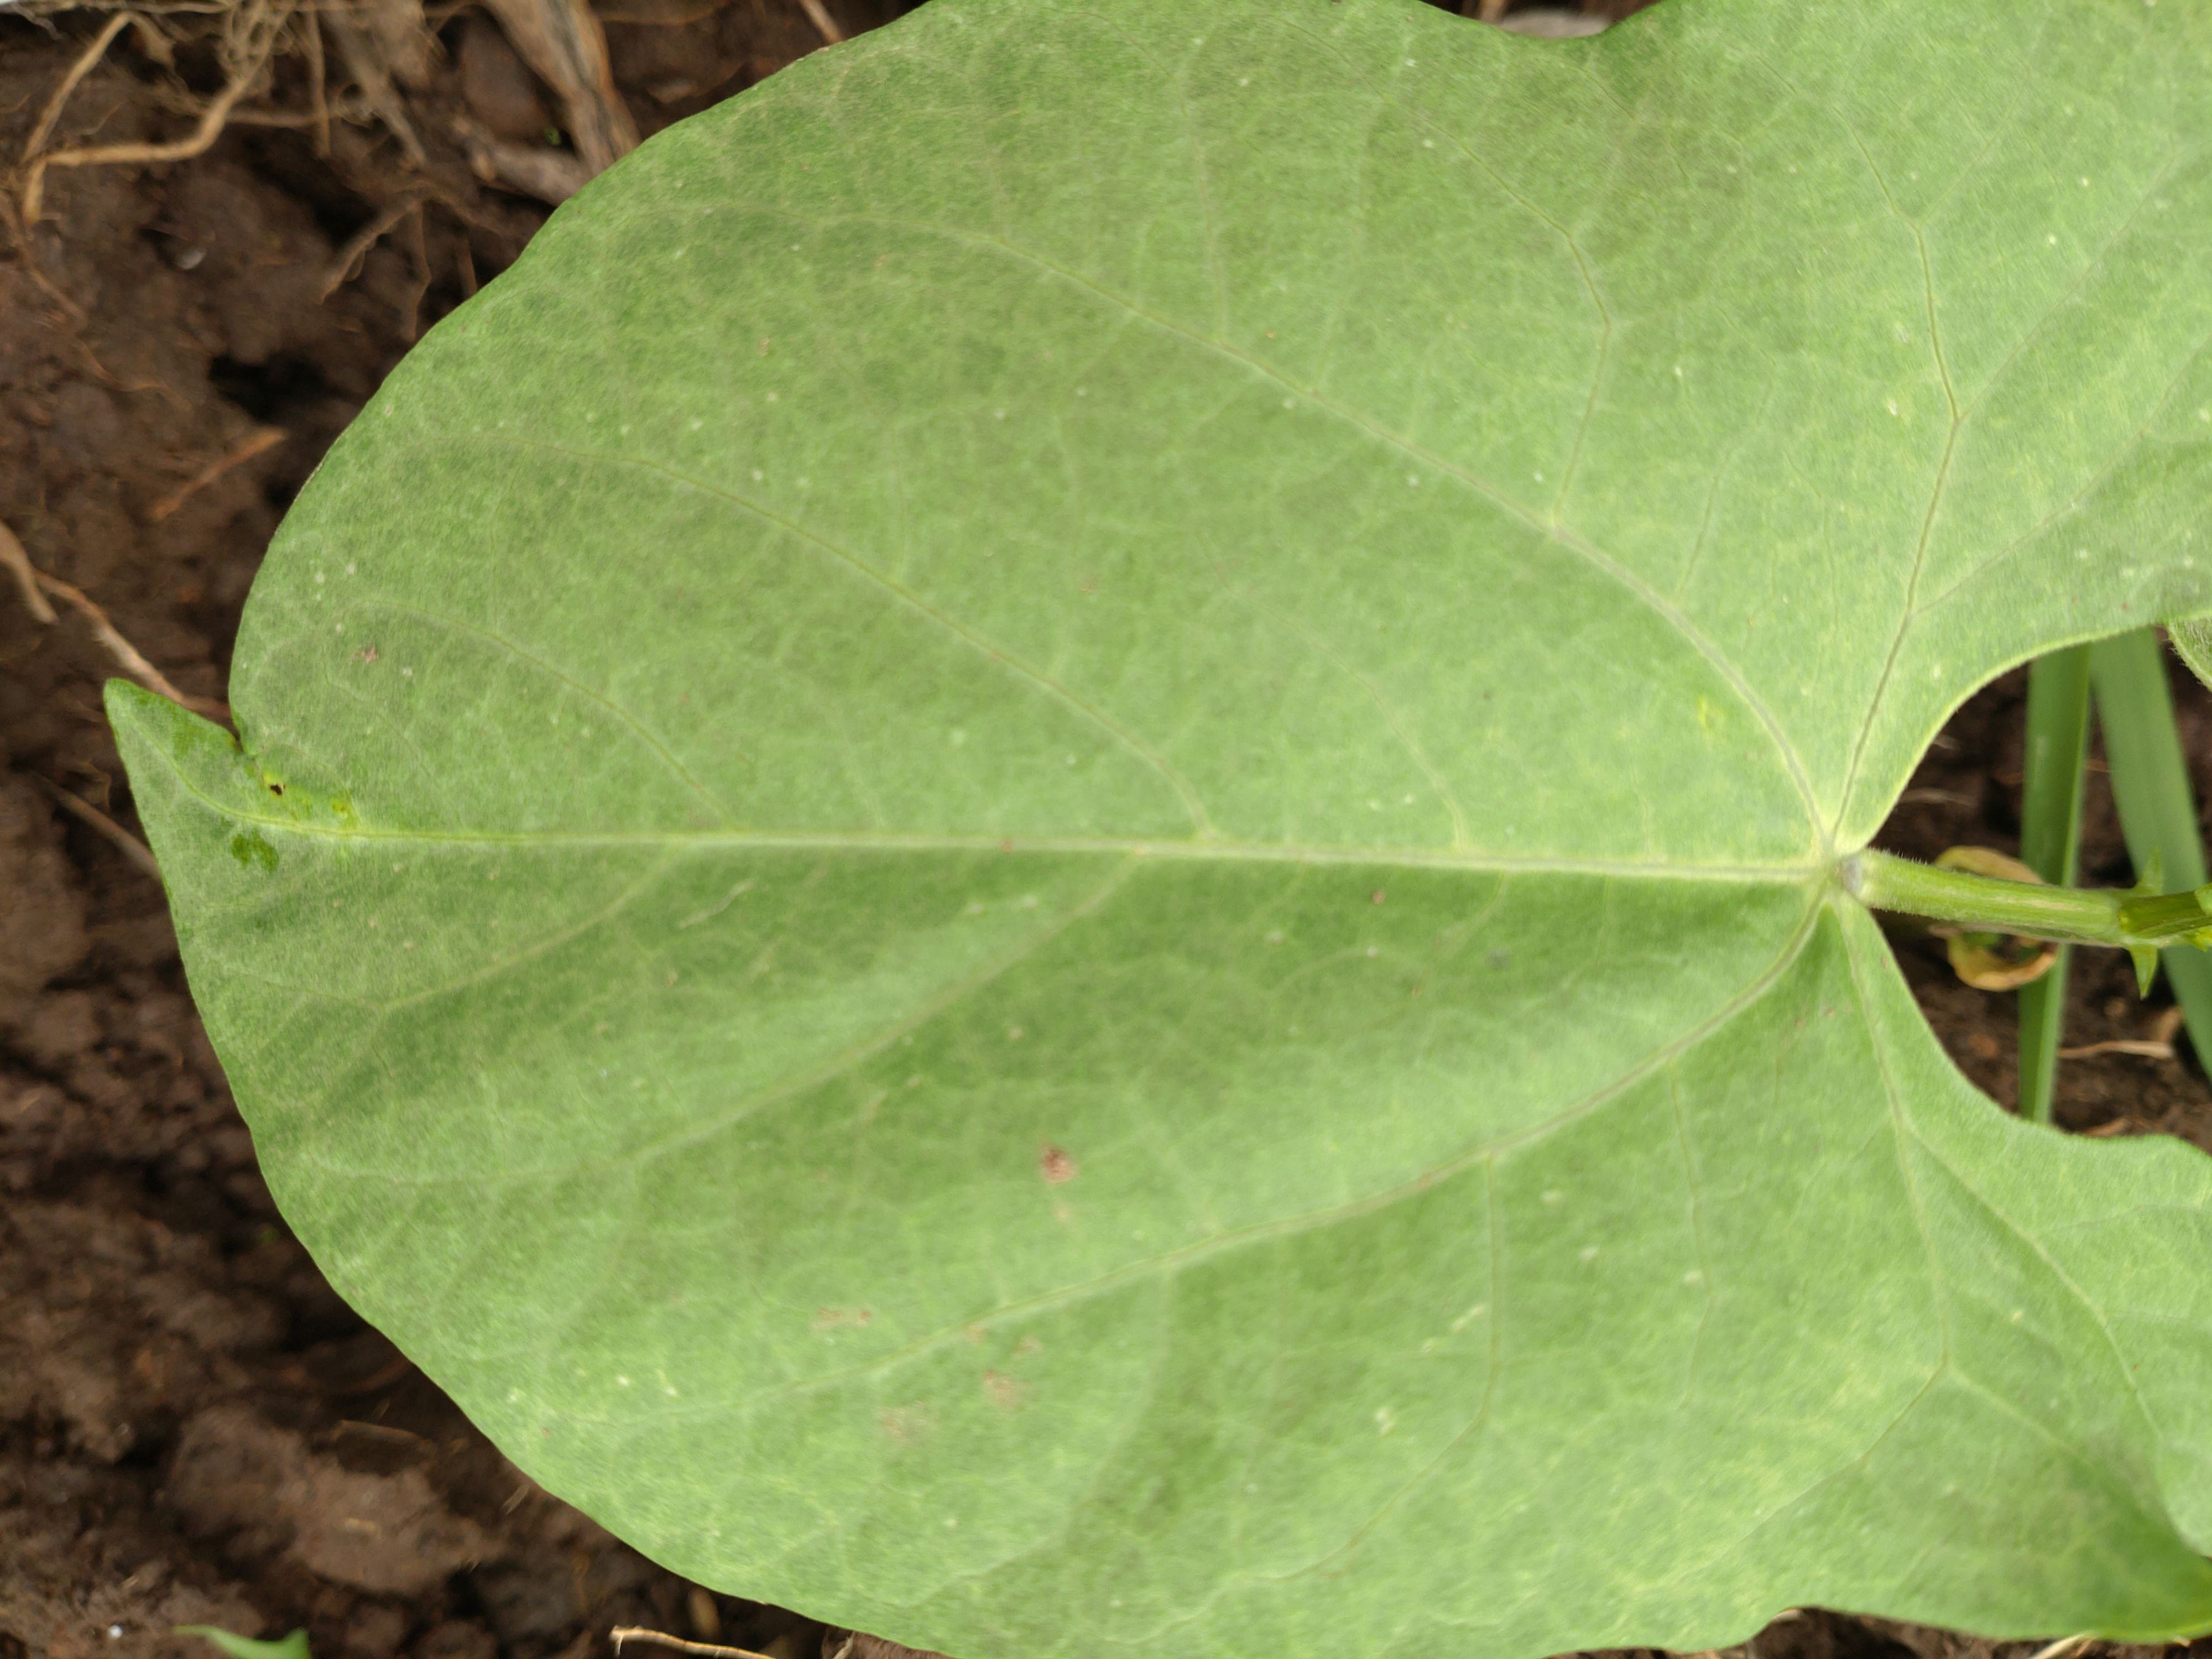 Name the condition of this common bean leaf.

healthy
